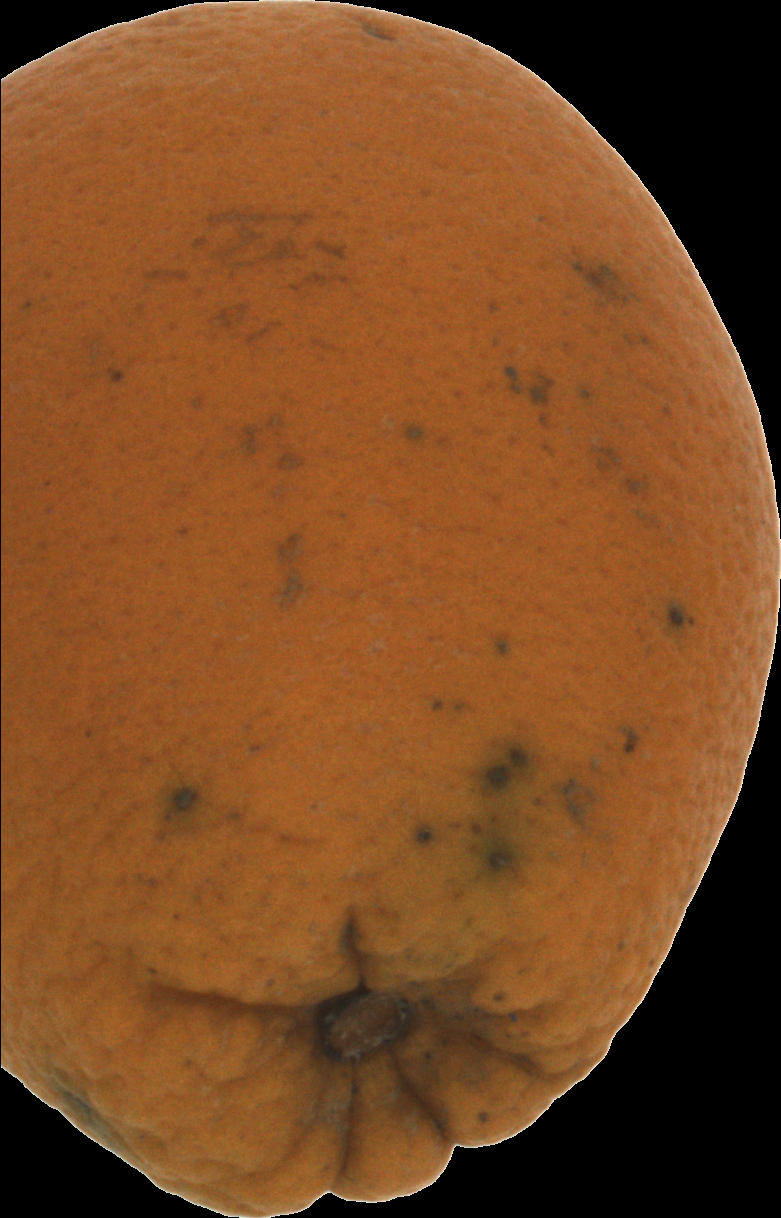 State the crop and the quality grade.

orange, bad
